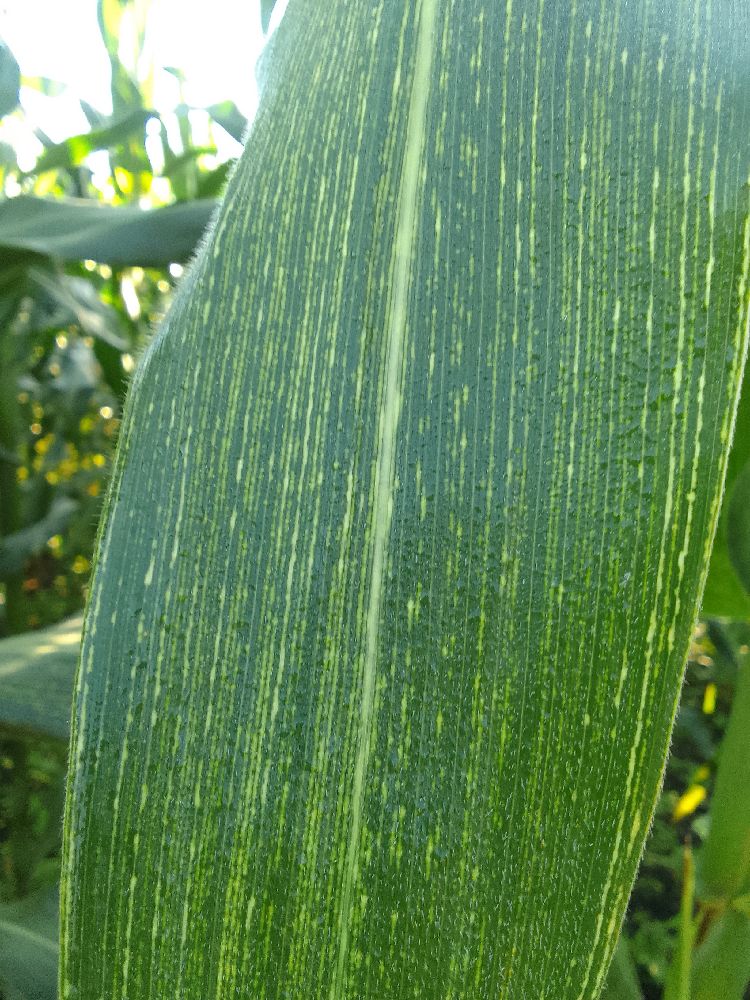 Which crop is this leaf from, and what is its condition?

maize, maize streak virus
